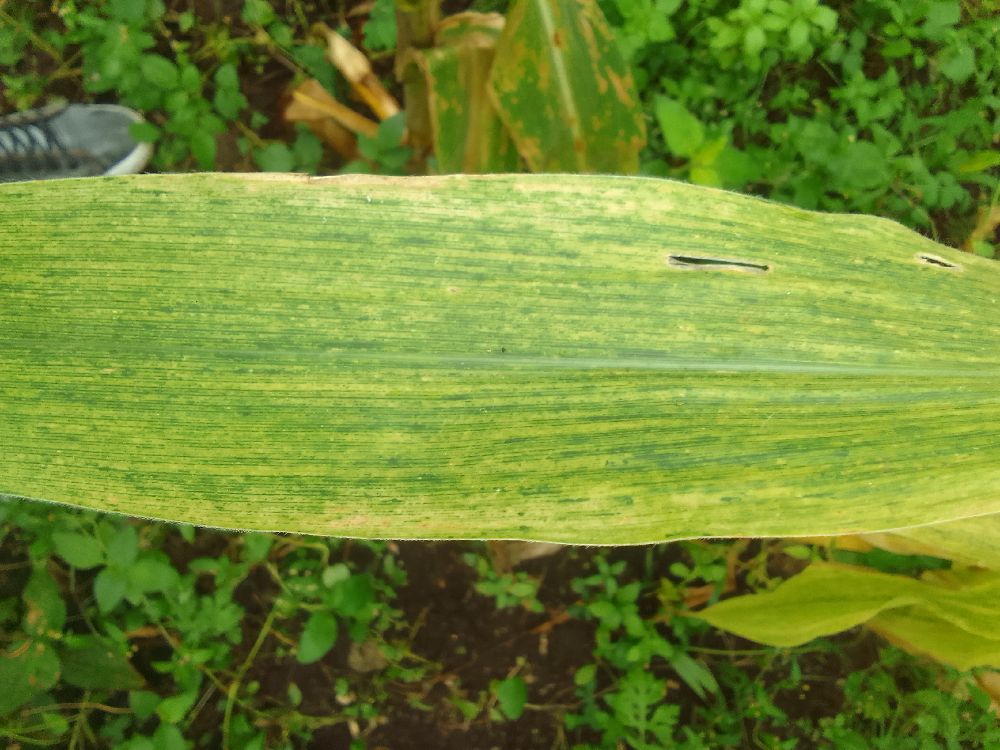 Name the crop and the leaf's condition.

maize, maize lethal necrosis
